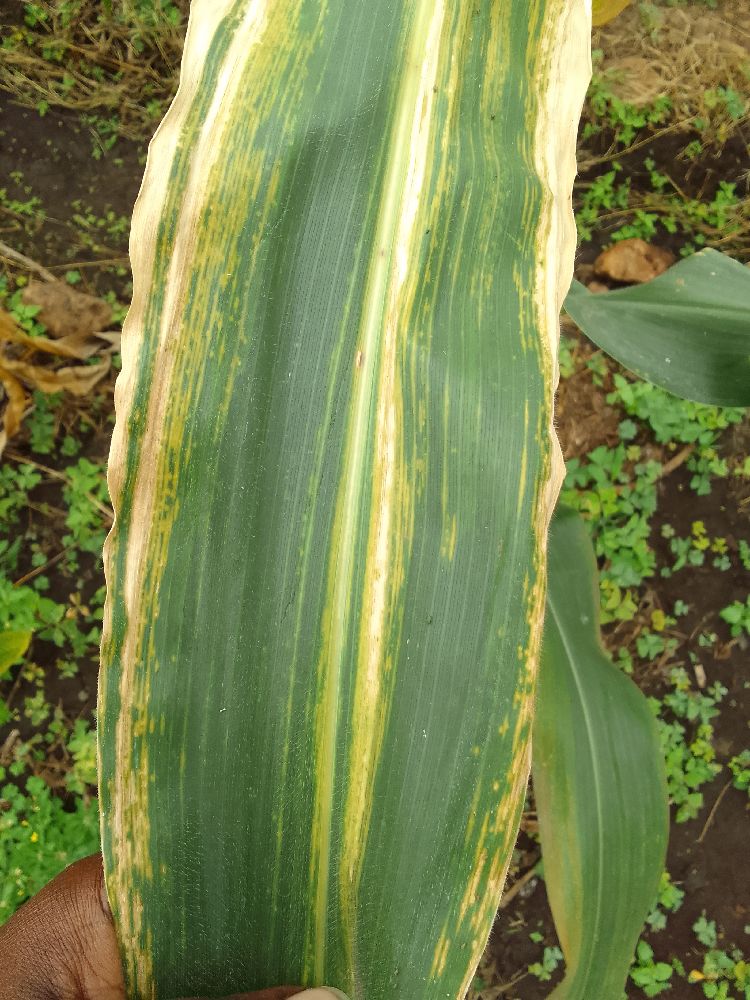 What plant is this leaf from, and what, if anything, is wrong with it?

maize, maize lethal necrosis
